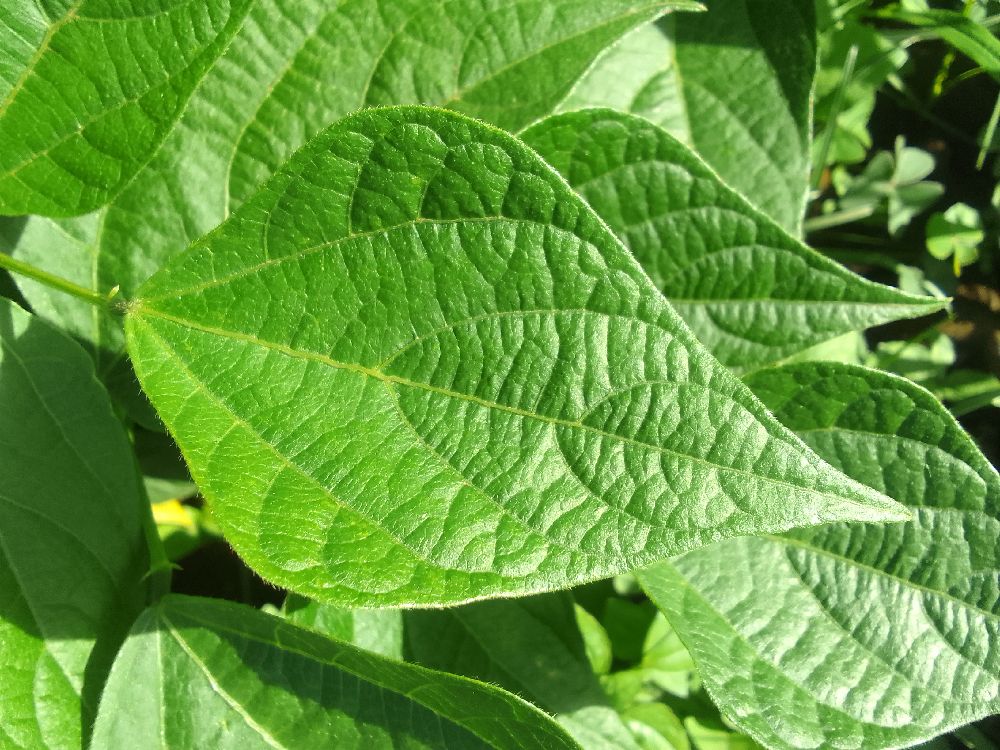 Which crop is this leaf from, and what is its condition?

common bean, healthy
